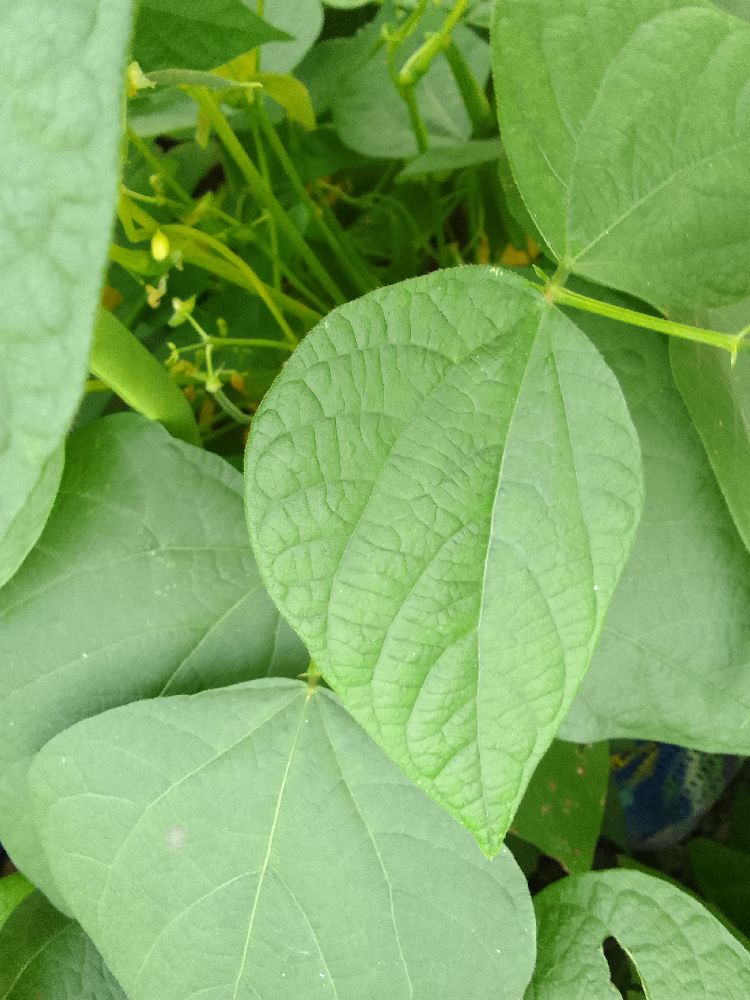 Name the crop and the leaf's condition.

common bean, healthy
